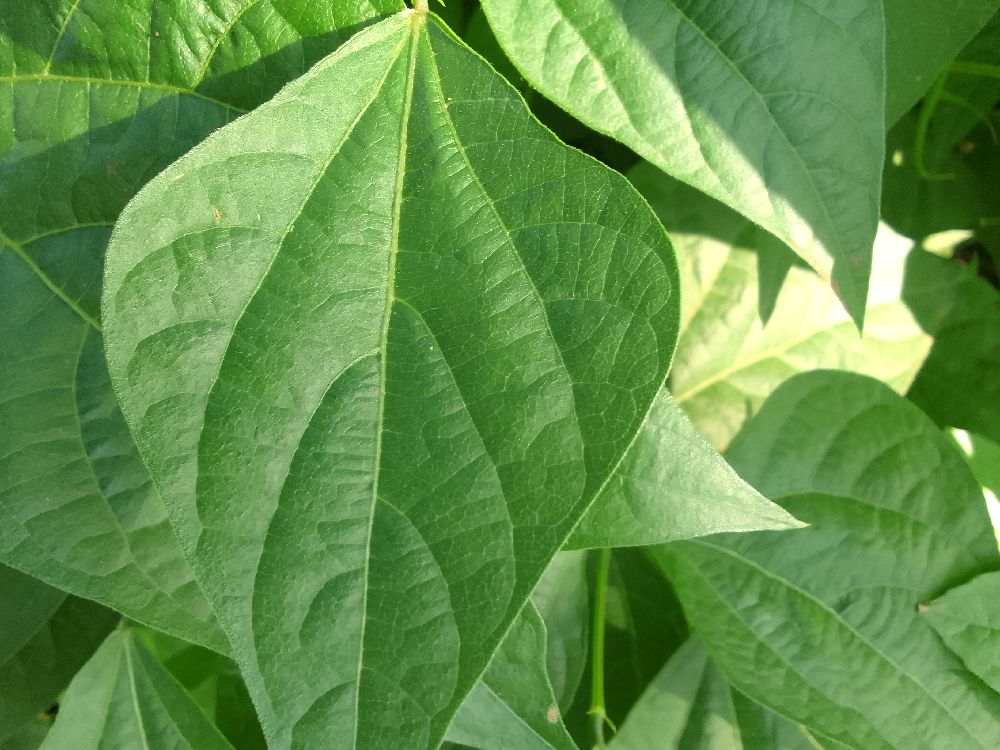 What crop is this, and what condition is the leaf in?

common bean, healthy
